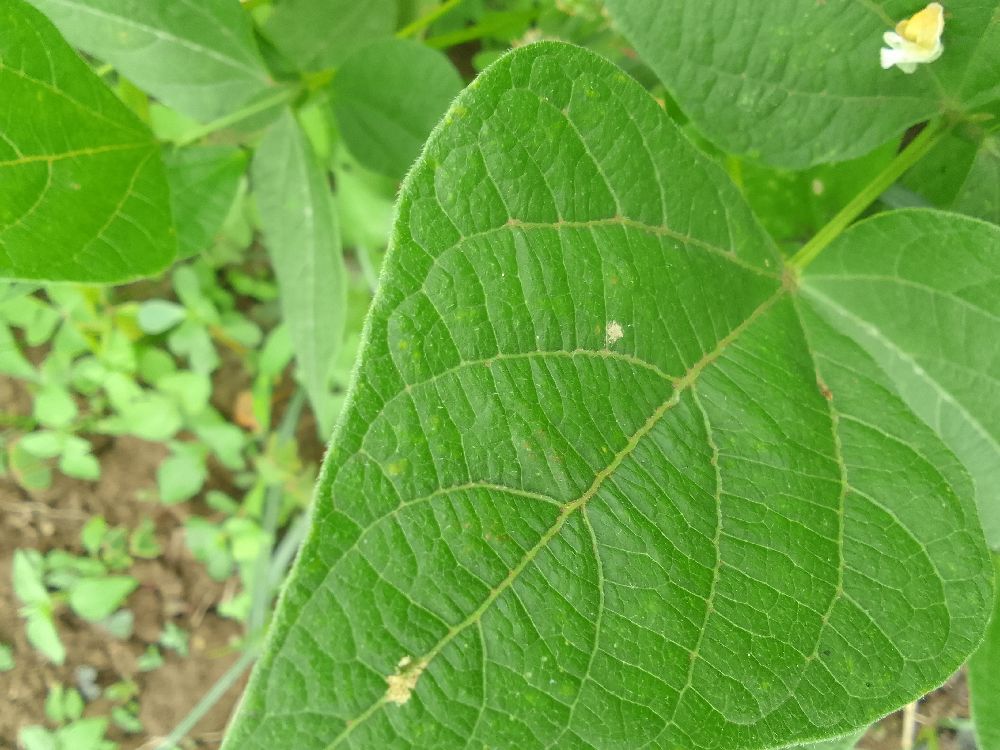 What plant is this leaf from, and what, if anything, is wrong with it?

common bean, healthy
